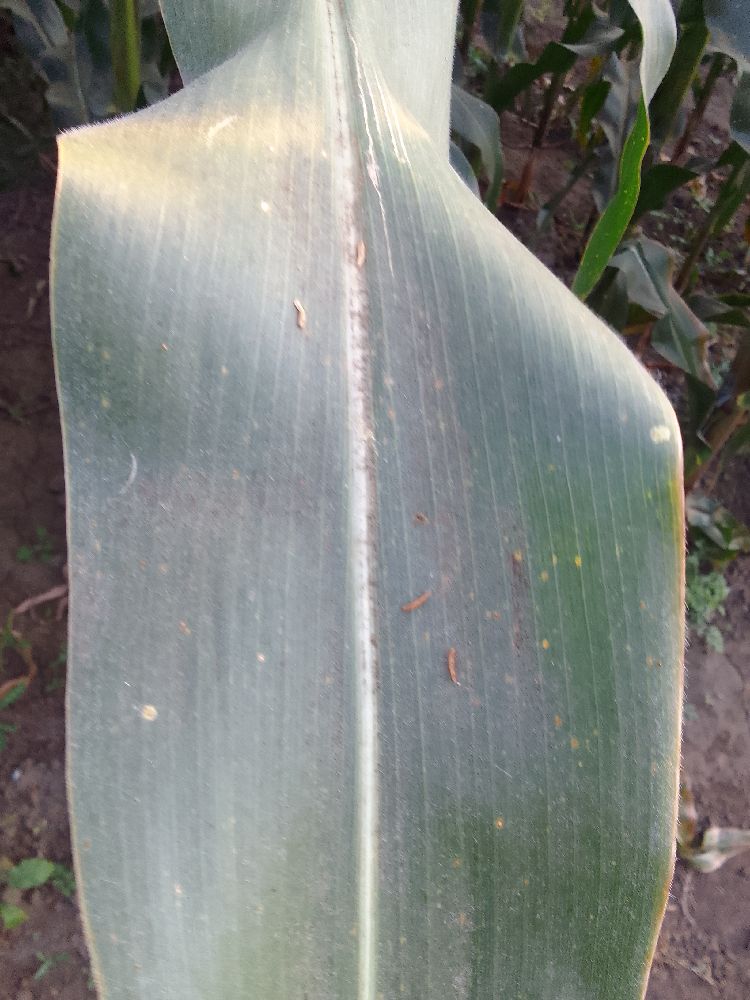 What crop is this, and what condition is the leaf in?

maize, healthy
